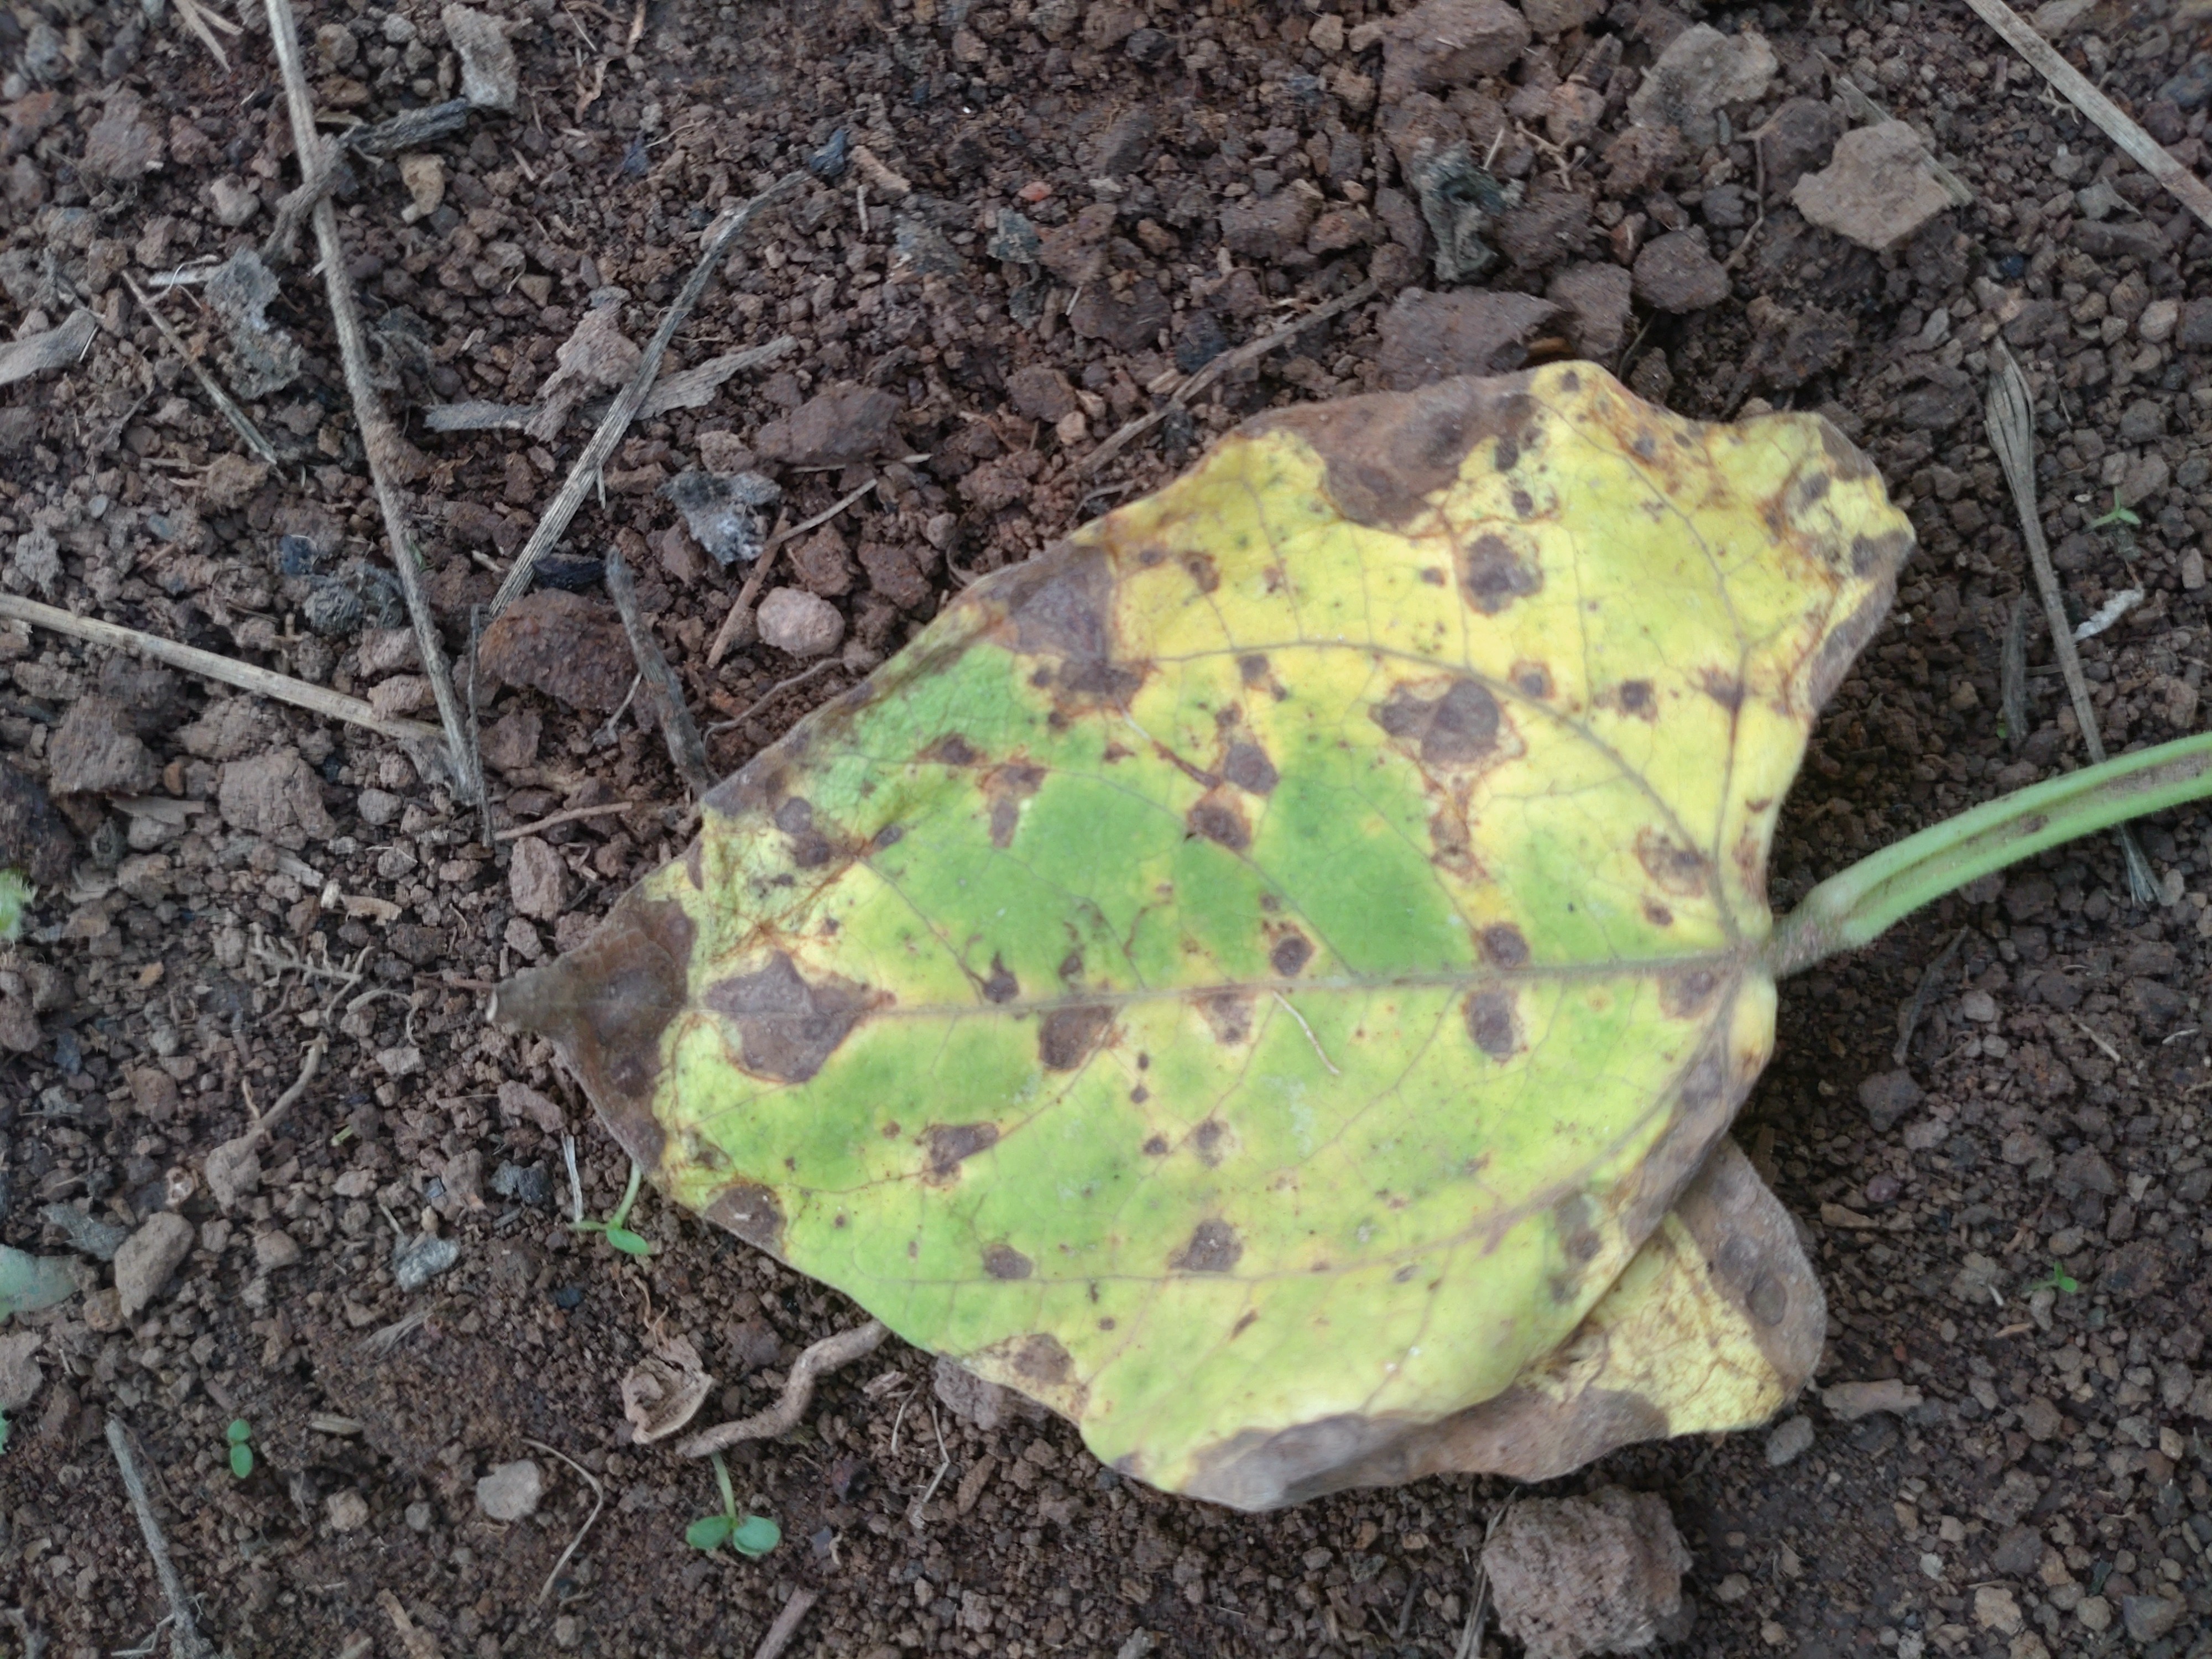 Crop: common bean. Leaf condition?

rust
